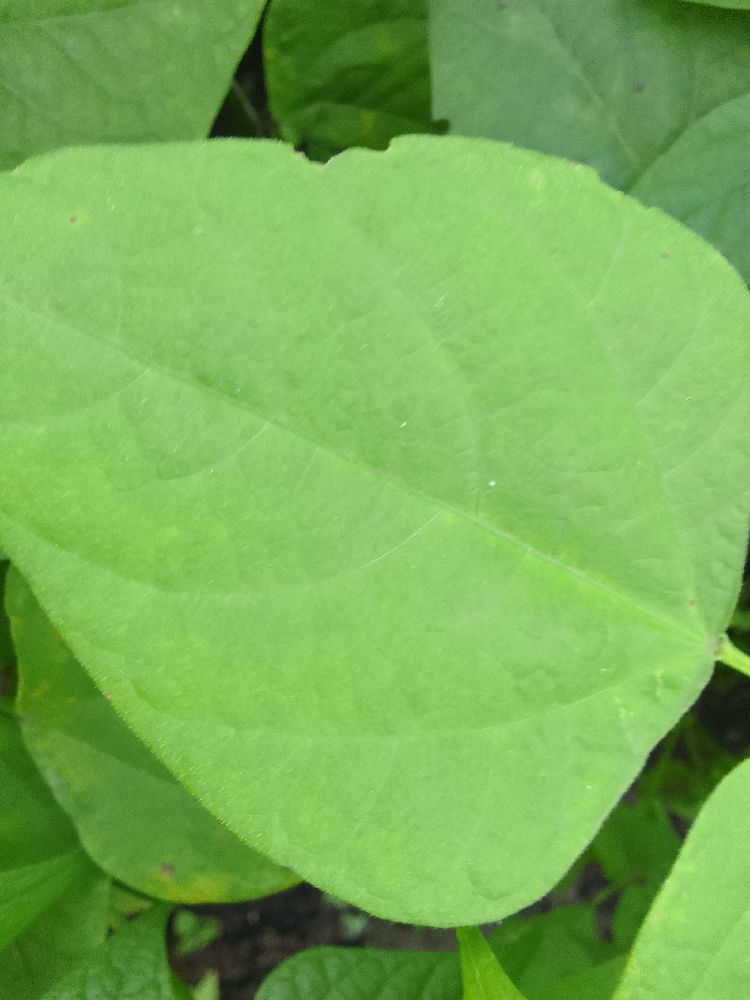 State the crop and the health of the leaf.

common bean, healthy
